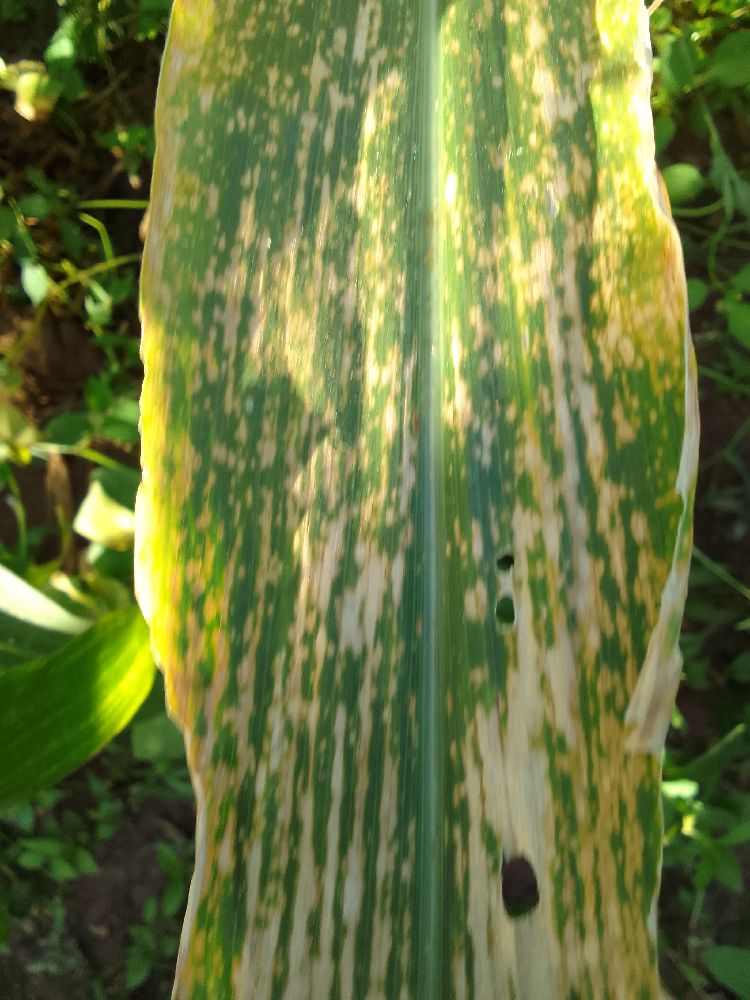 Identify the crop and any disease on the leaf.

maize, maize lethal necrosis
